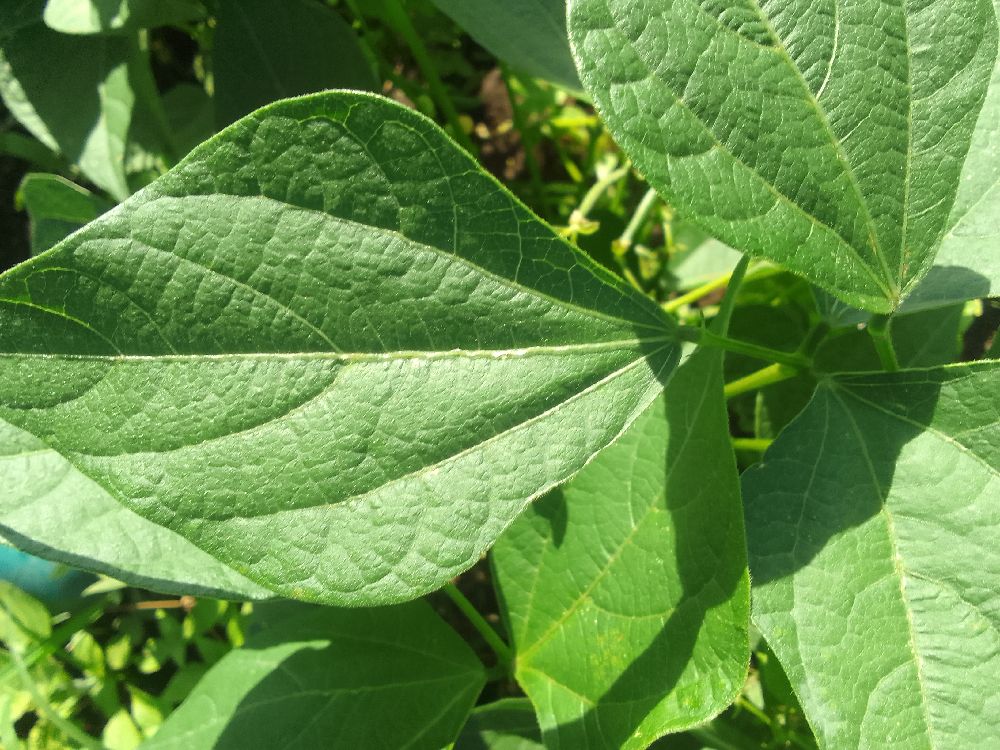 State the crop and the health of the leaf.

common bean, healthy
